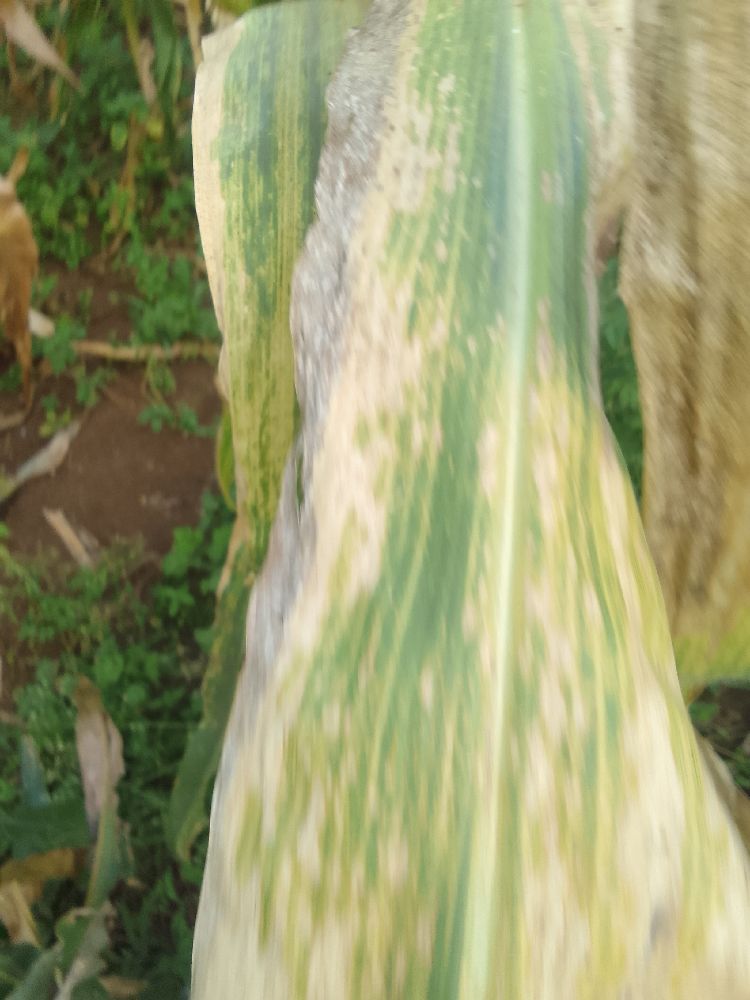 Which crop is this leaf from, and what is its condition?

maize, maize lethal necrosis
